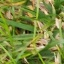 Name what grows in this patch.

grass
